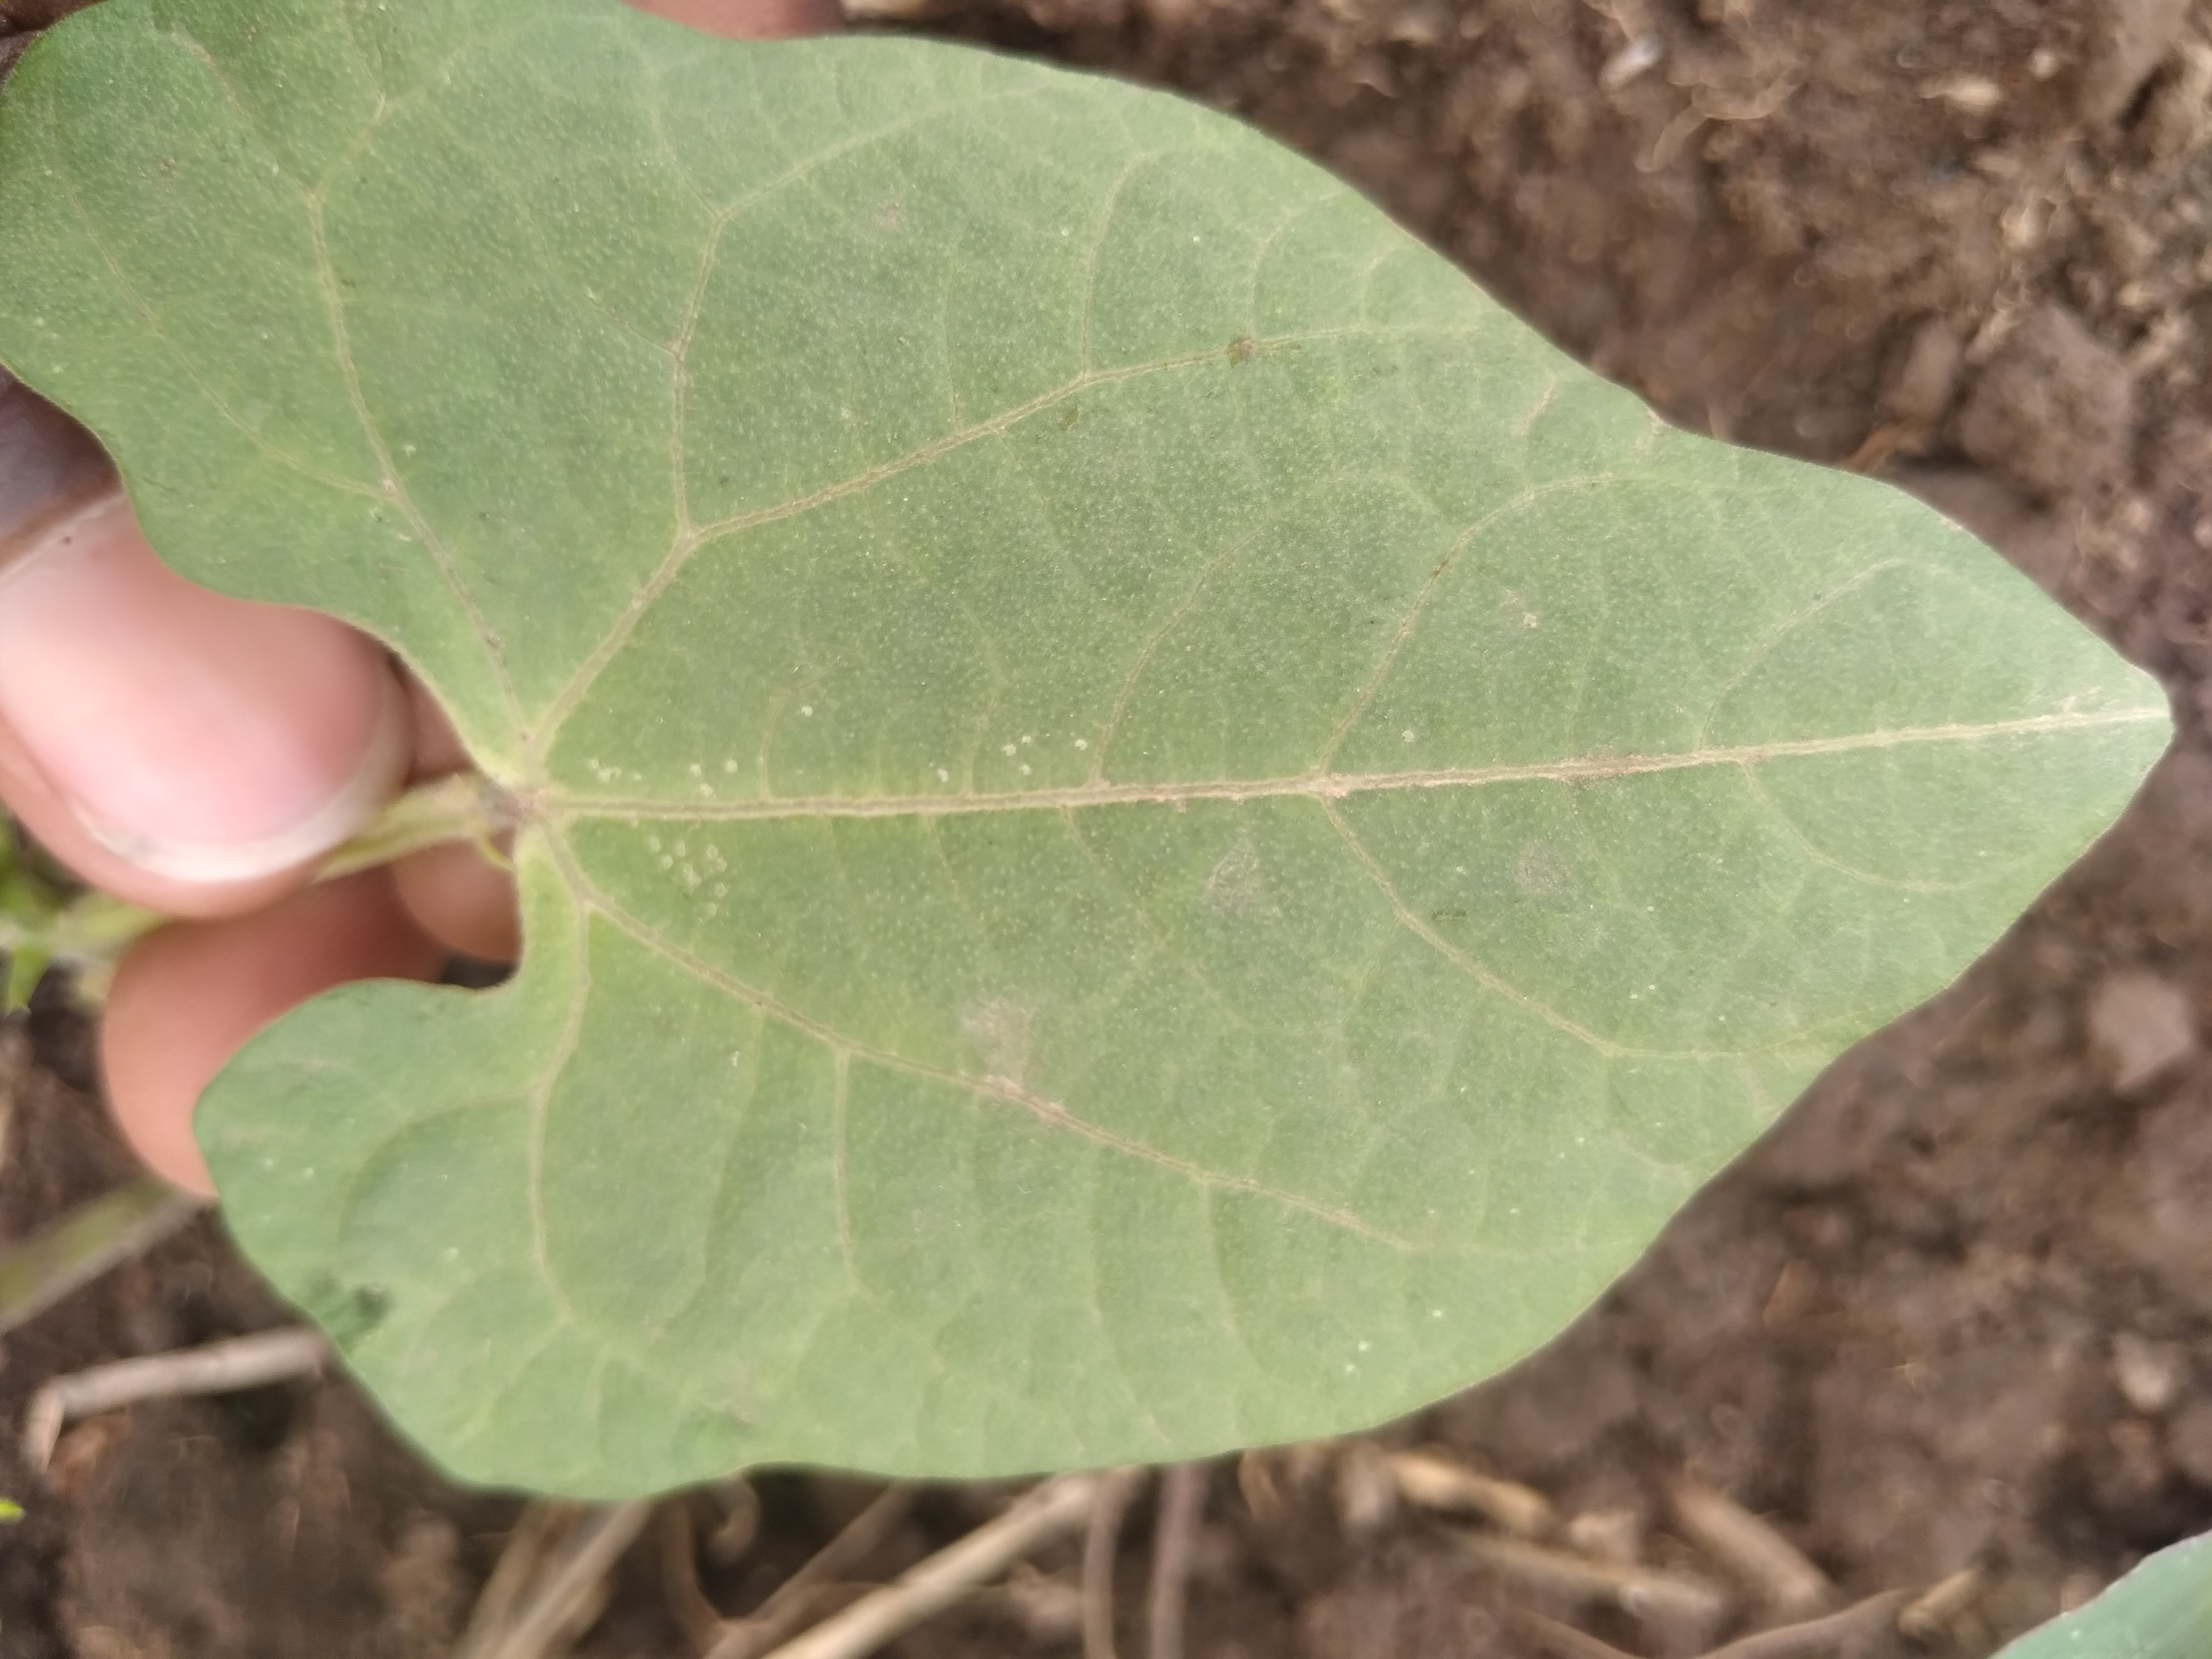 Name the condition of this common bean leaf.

healthy
